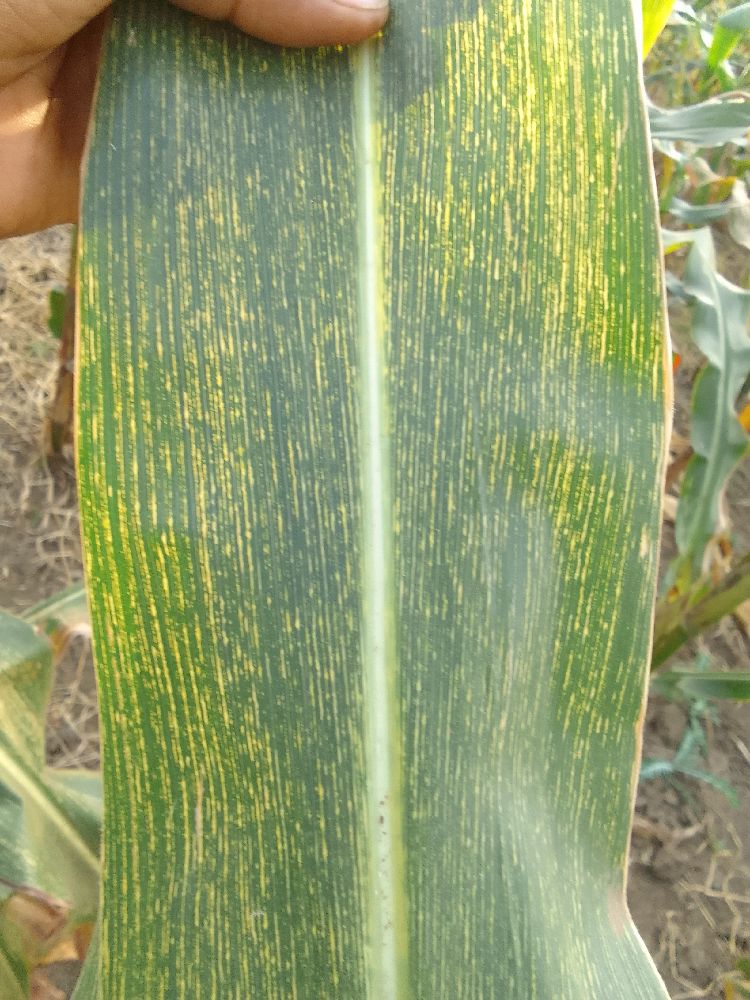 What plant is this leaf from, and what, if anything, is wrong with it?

maize, maize streak virus
